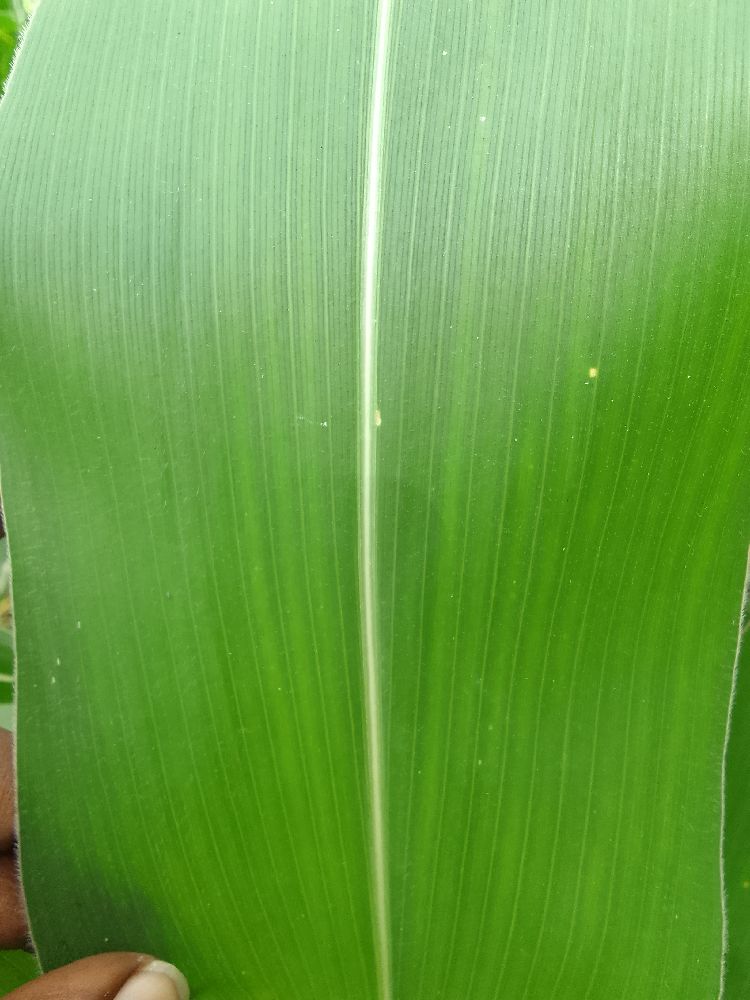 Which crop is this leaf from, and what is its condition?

maize, maize streak virus
